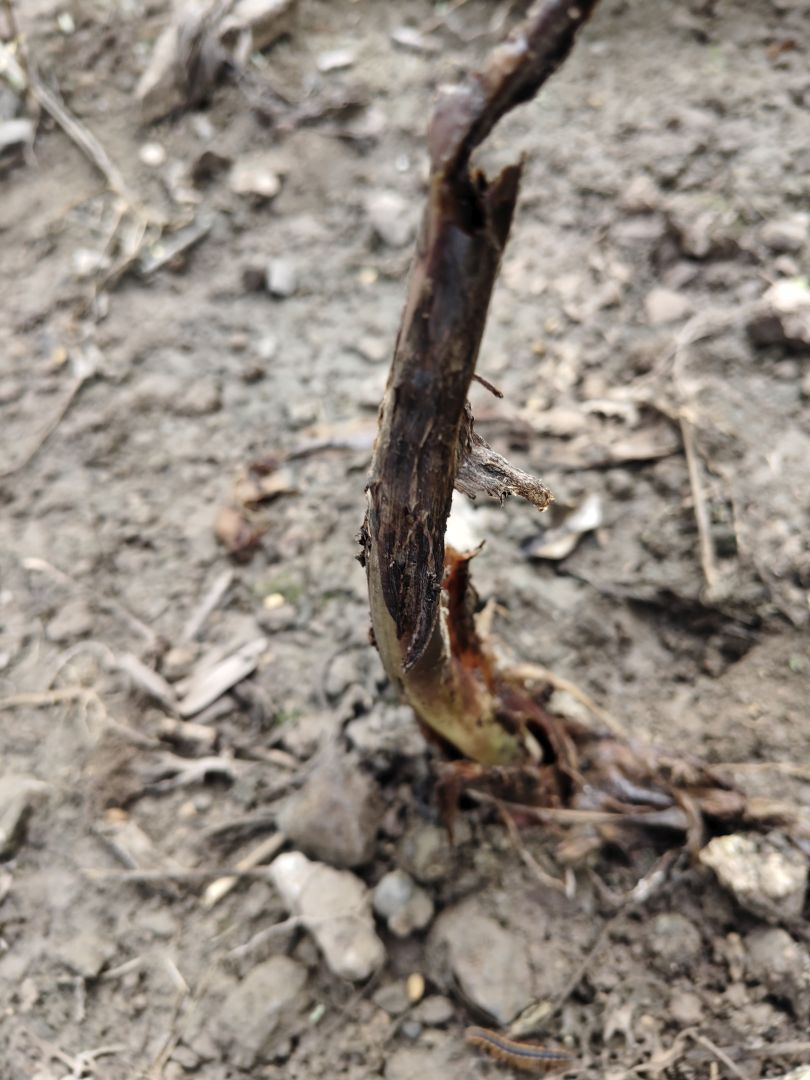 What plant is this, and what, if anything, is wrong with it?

taro, root rot
